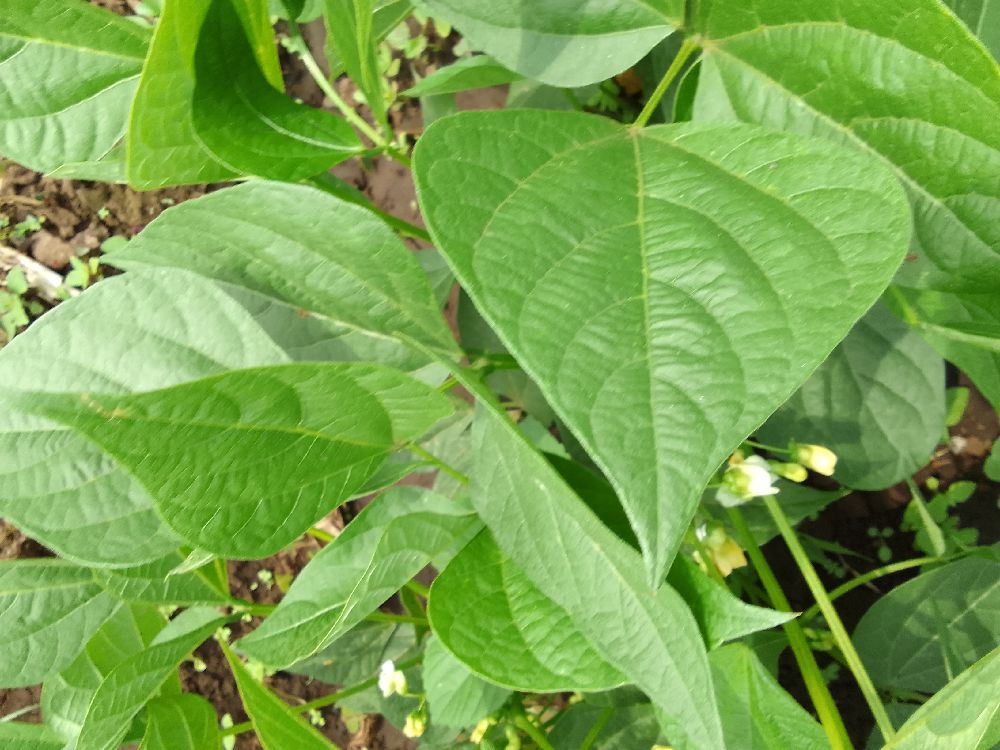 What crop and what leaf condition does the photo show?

common bean, healthy
